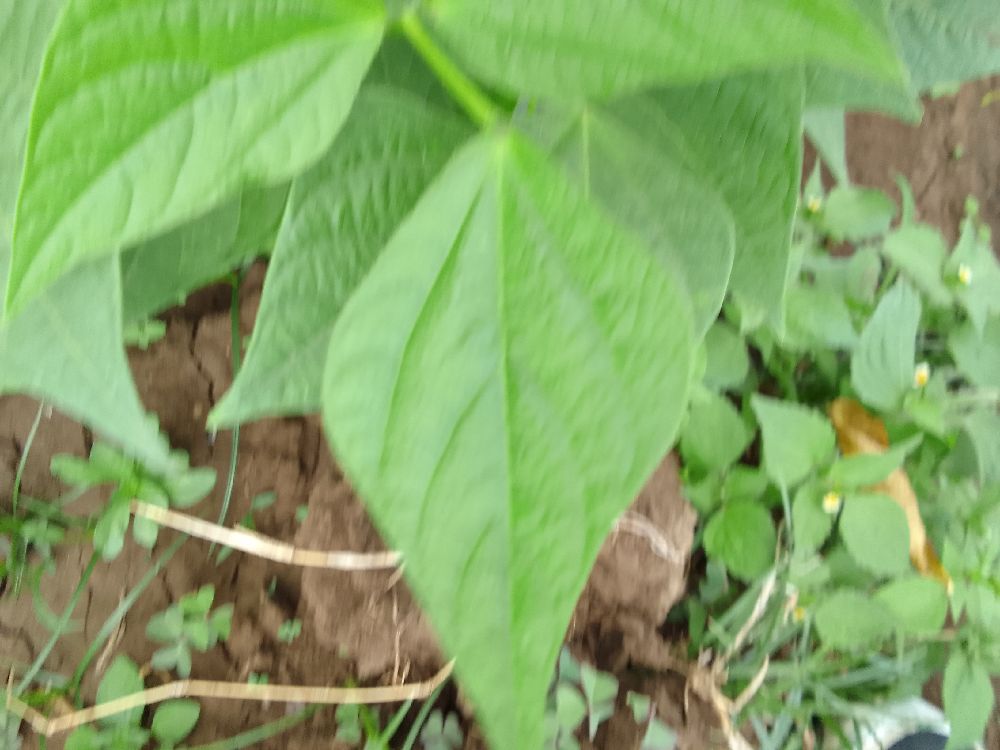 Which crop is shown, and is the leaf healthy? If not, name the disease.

common bean, healthy
